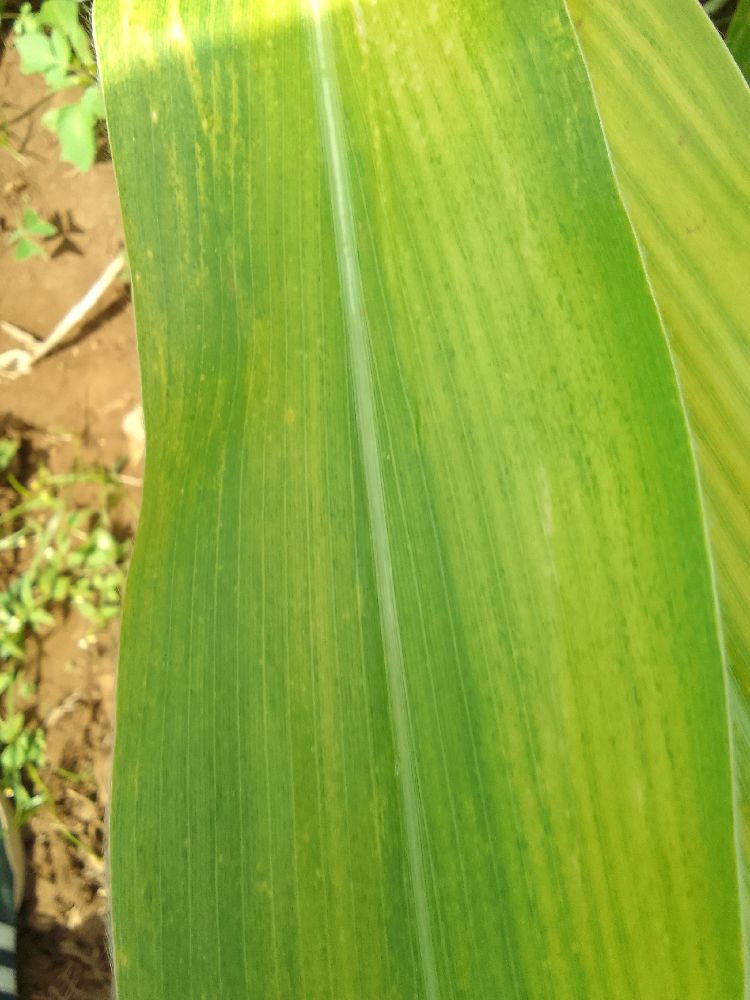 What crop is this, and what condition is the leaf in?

maize, maize lethal necrosis
